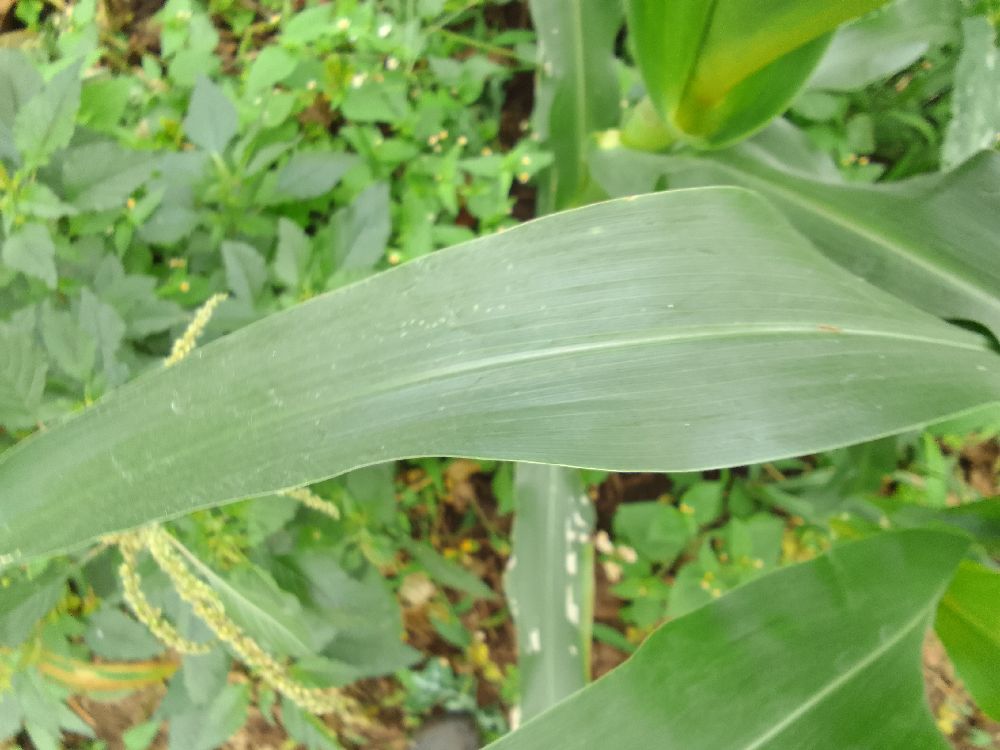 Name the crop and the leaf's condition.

maize, healthy
